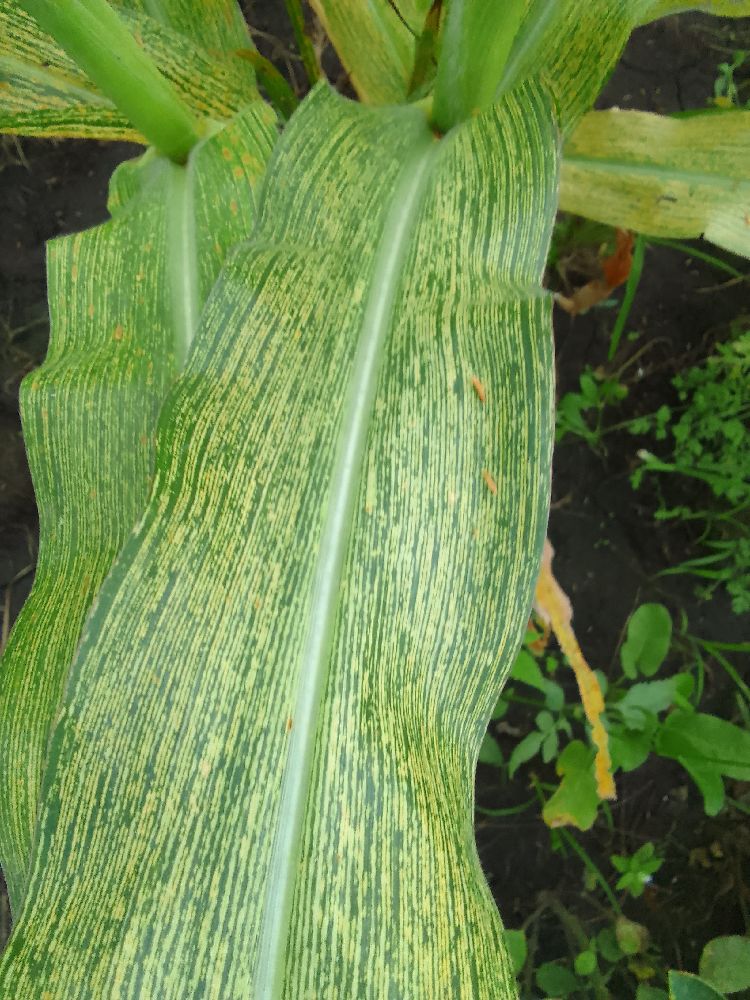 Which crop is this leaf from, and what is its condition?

maize, maize streak virus
